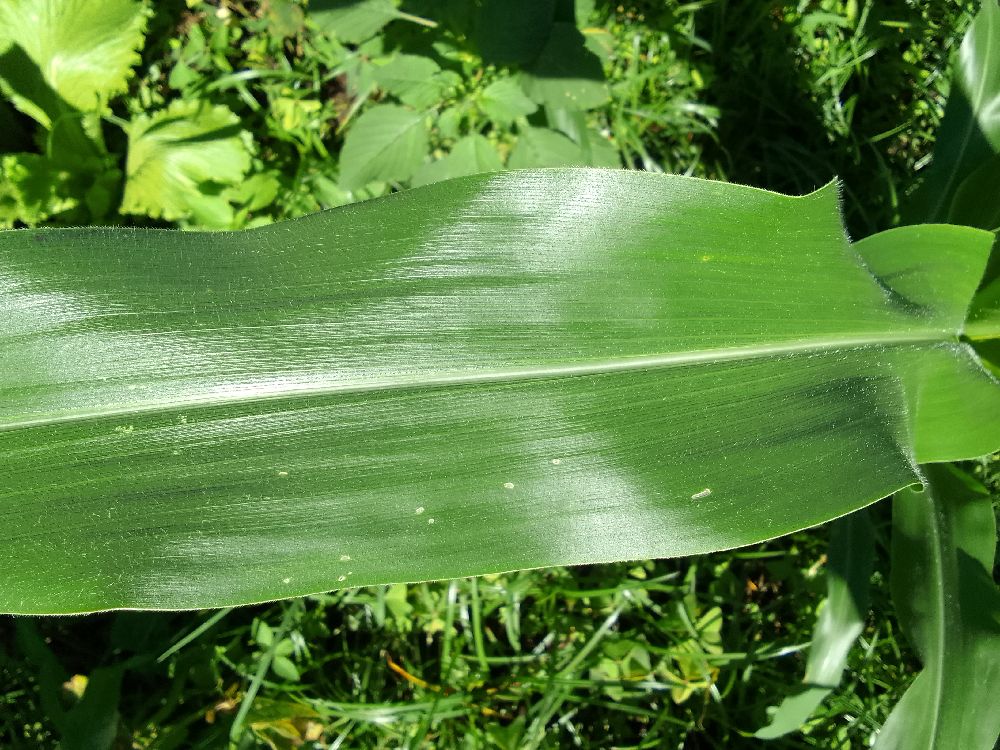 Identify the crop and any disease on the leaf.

maize, healthy
